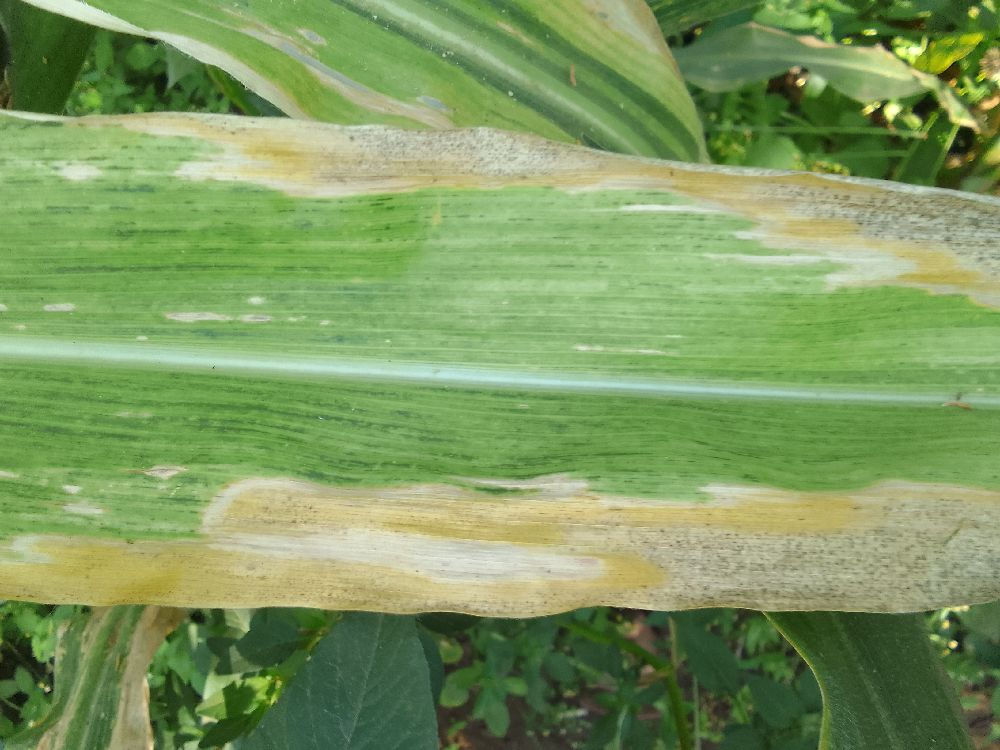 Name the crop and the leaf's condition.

maize, maize lethal necrosis
